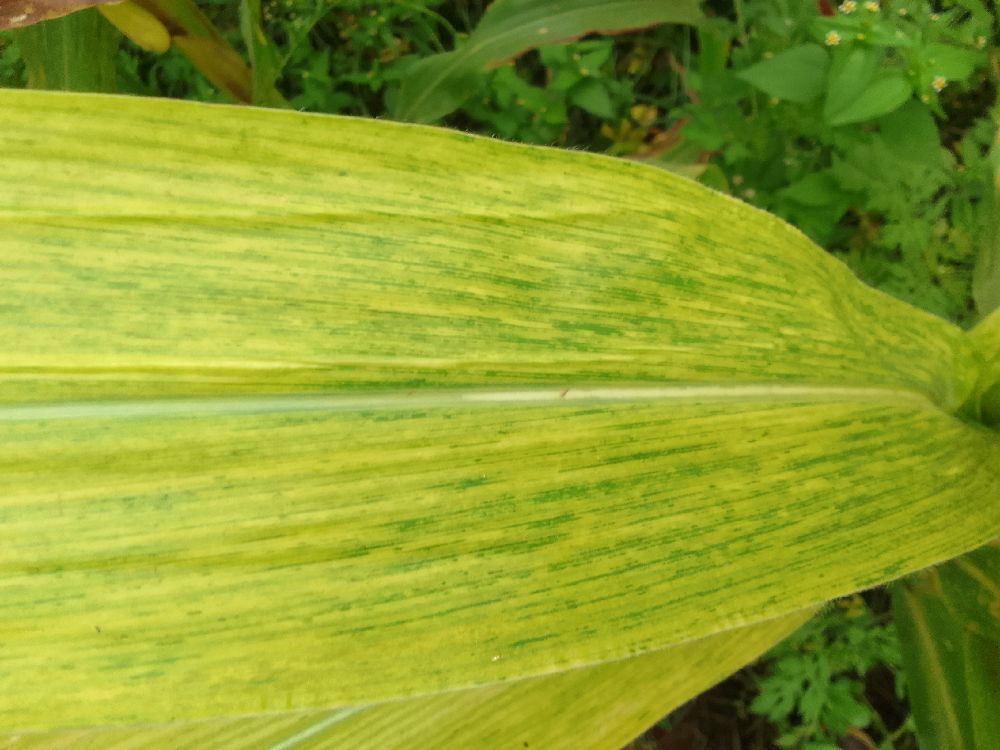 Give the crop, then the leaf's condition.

maize, maize lethal necrosis
